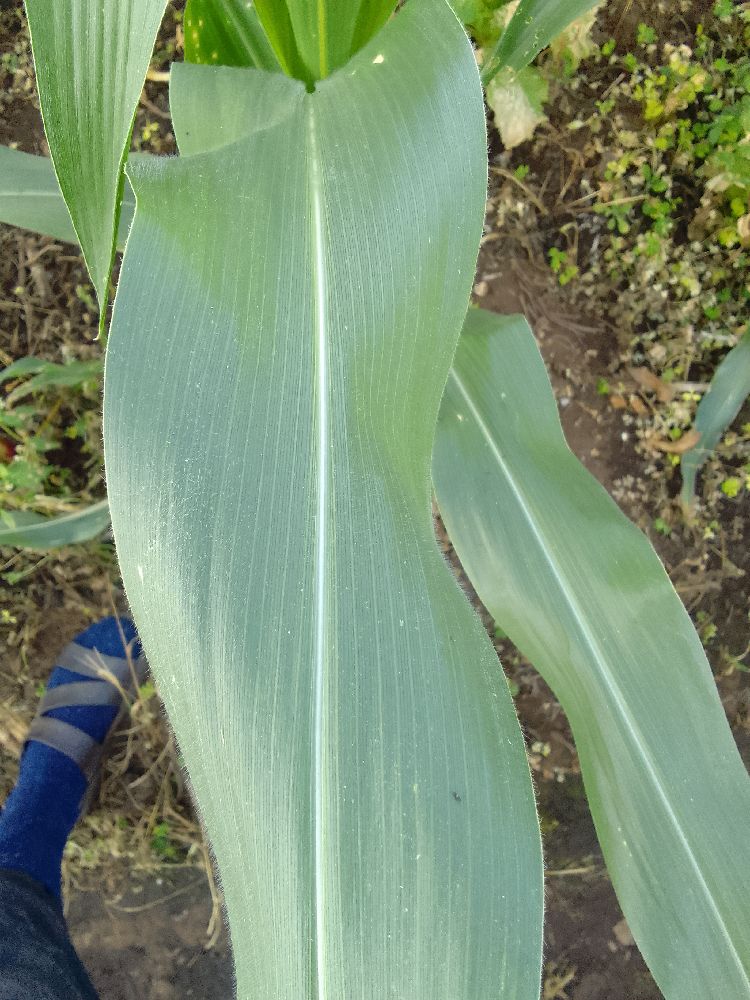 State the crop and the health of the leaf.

maize, healthy
